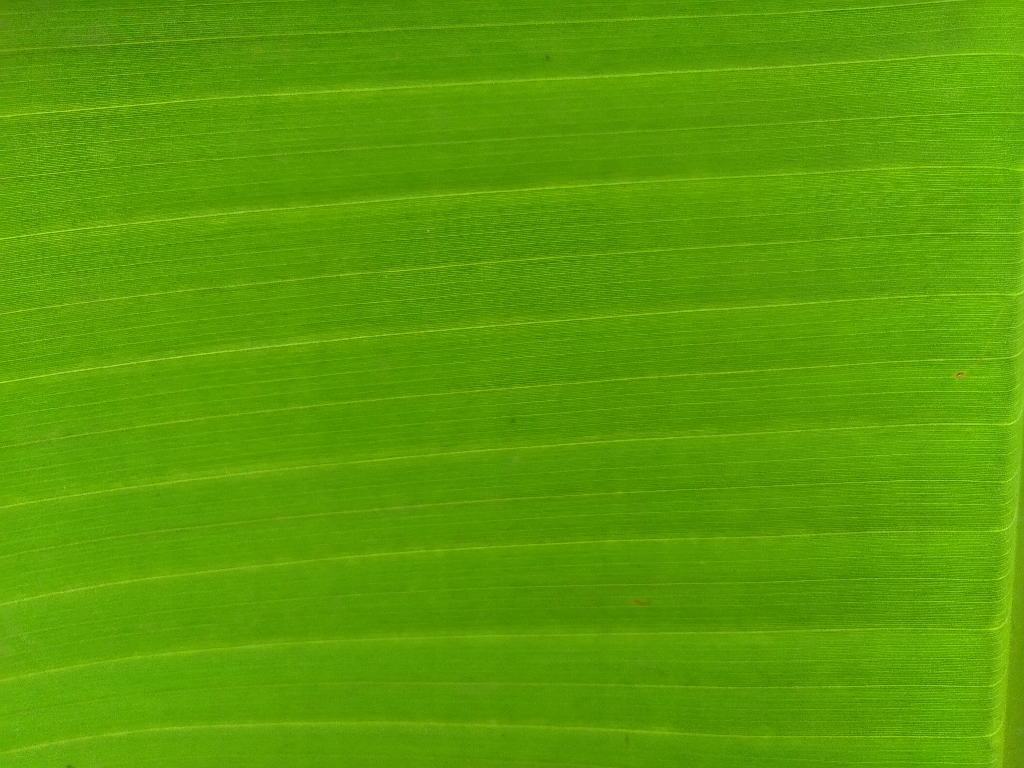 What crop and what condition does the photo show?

banana, healthy
